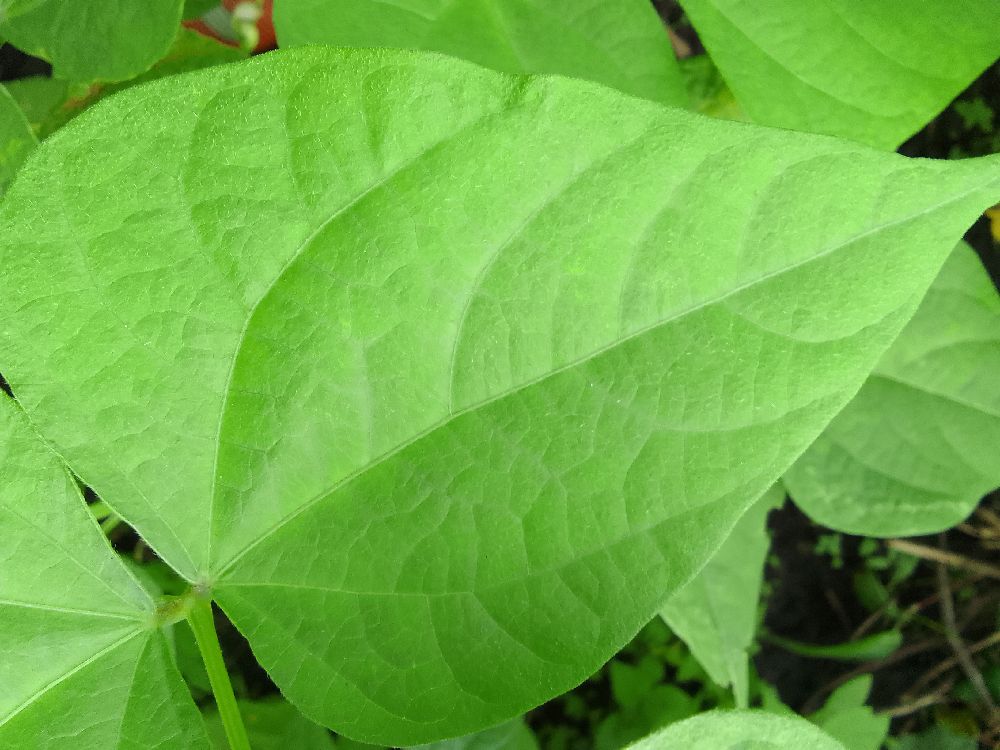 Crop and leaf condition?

common bean, healthy
